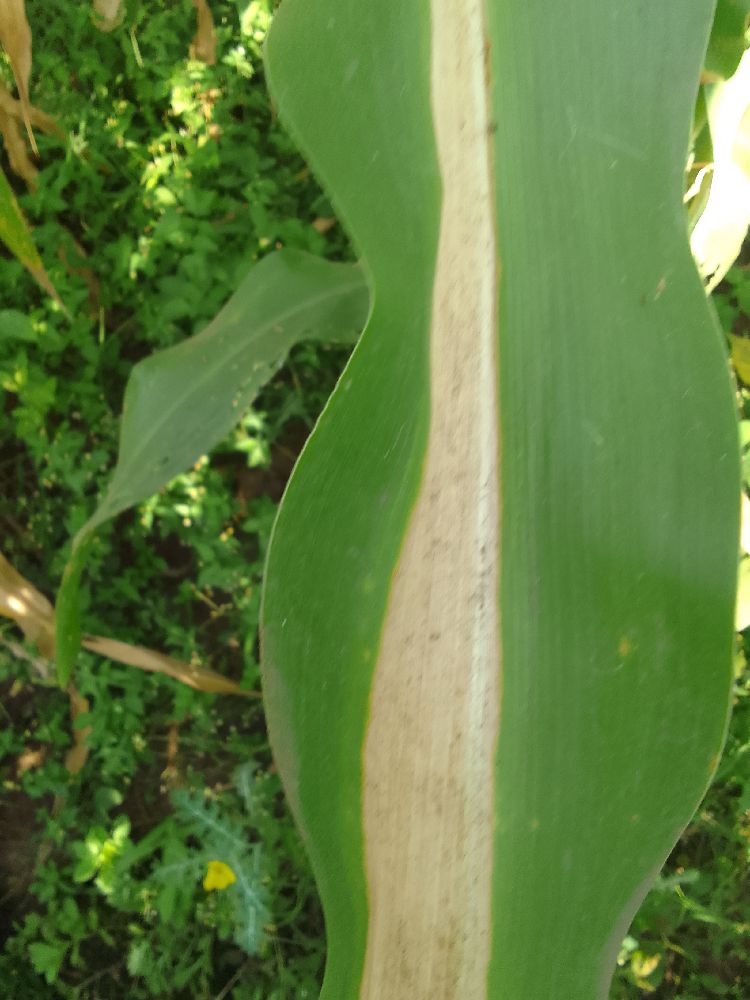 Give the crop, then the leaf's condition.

maize, maize lethal necrosis
